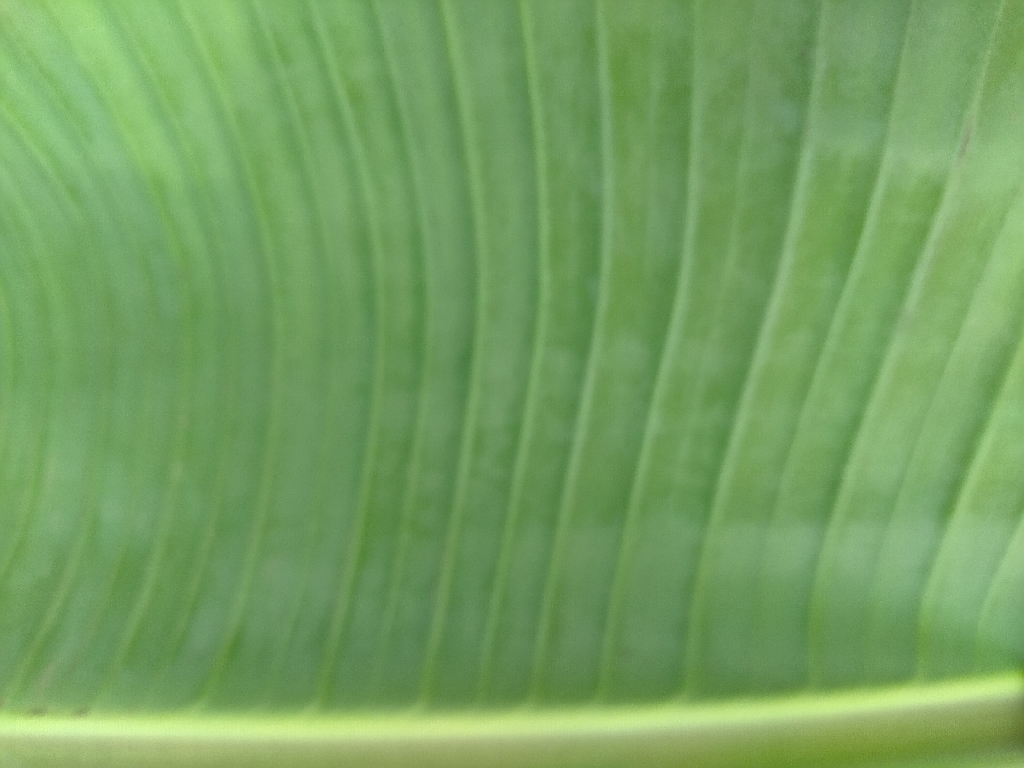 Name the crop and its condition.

banana, healthy
